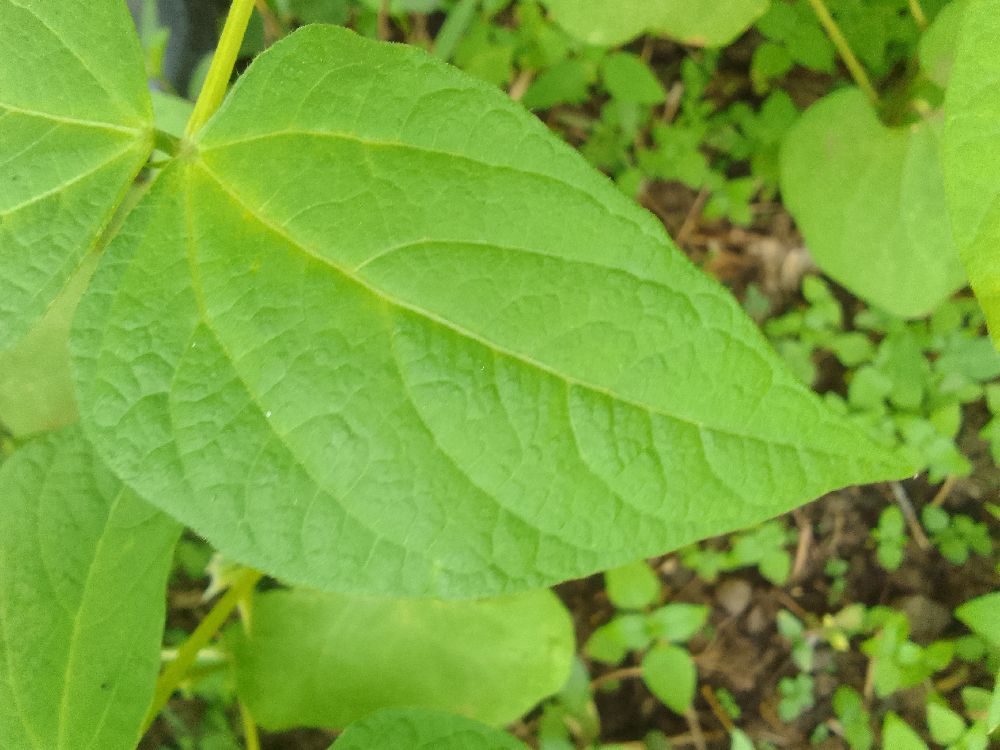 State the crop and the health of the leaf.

common bean, healthy
